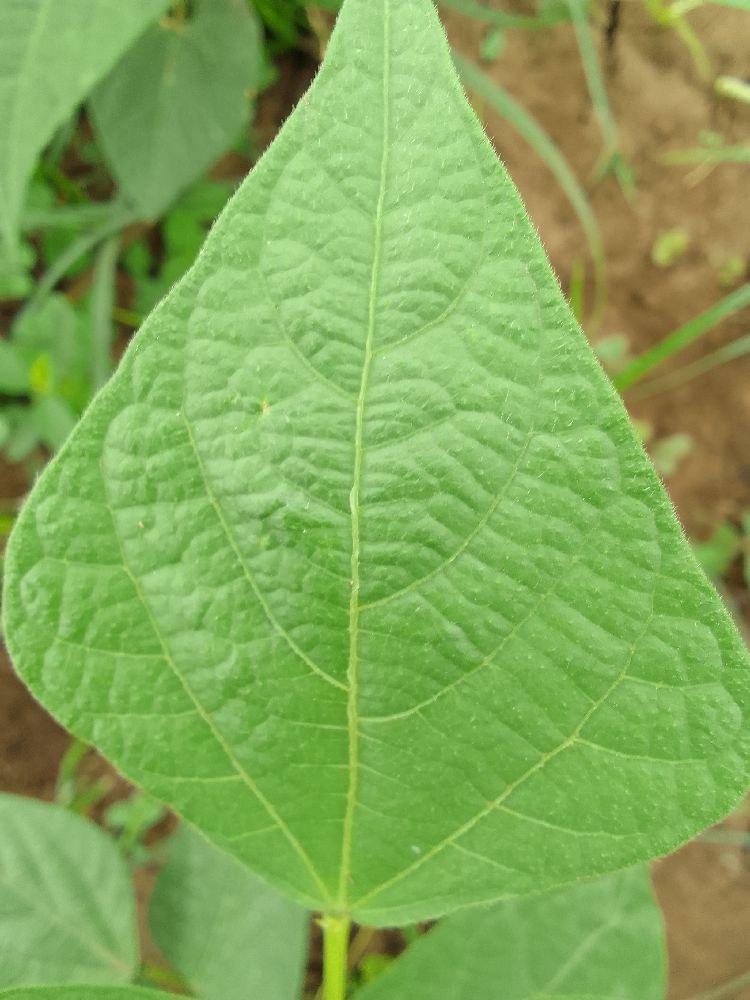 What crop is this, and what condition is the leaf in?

common bean, healthy
